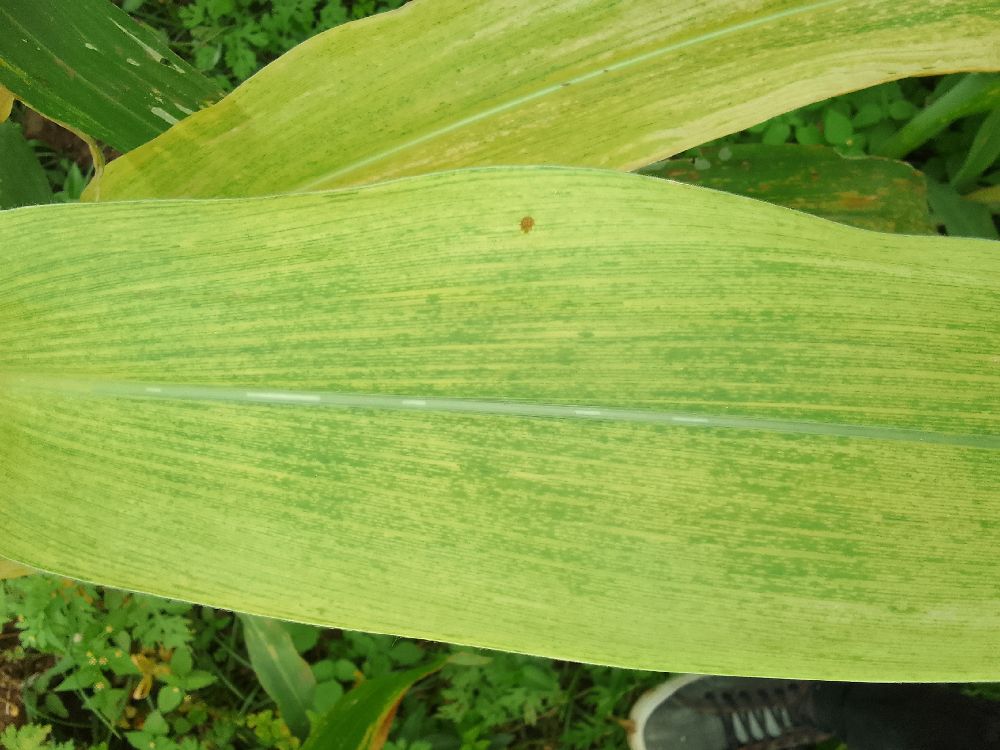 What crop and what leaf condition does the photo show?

maize, maize lethal necrosis
